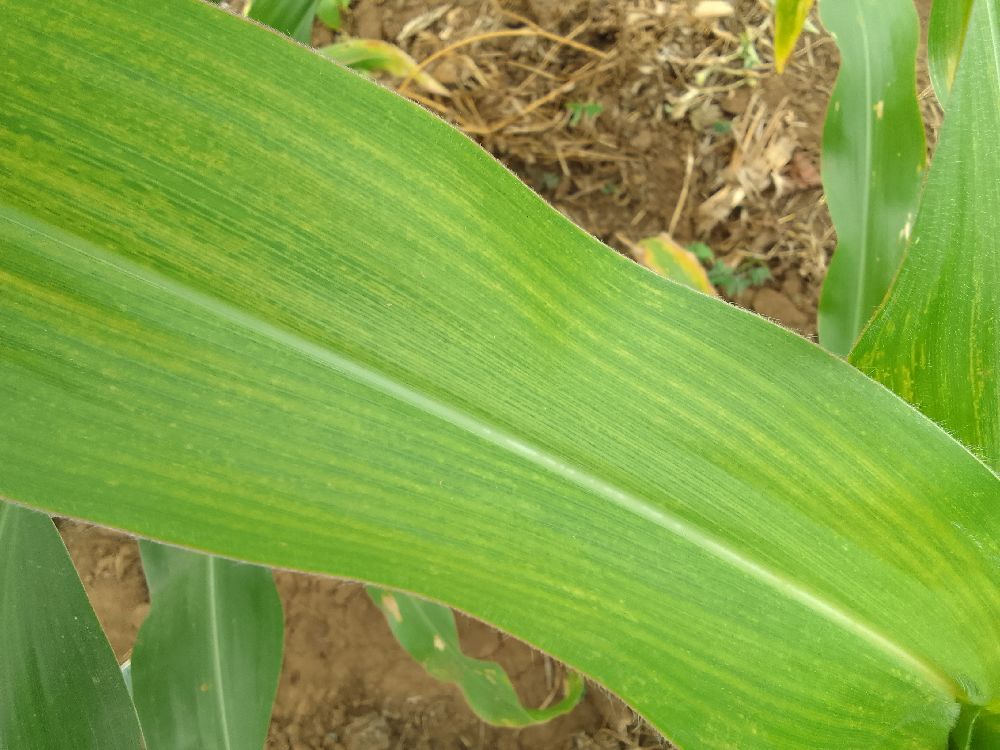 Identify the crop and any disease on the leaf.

maize, maize lethal necrosis
